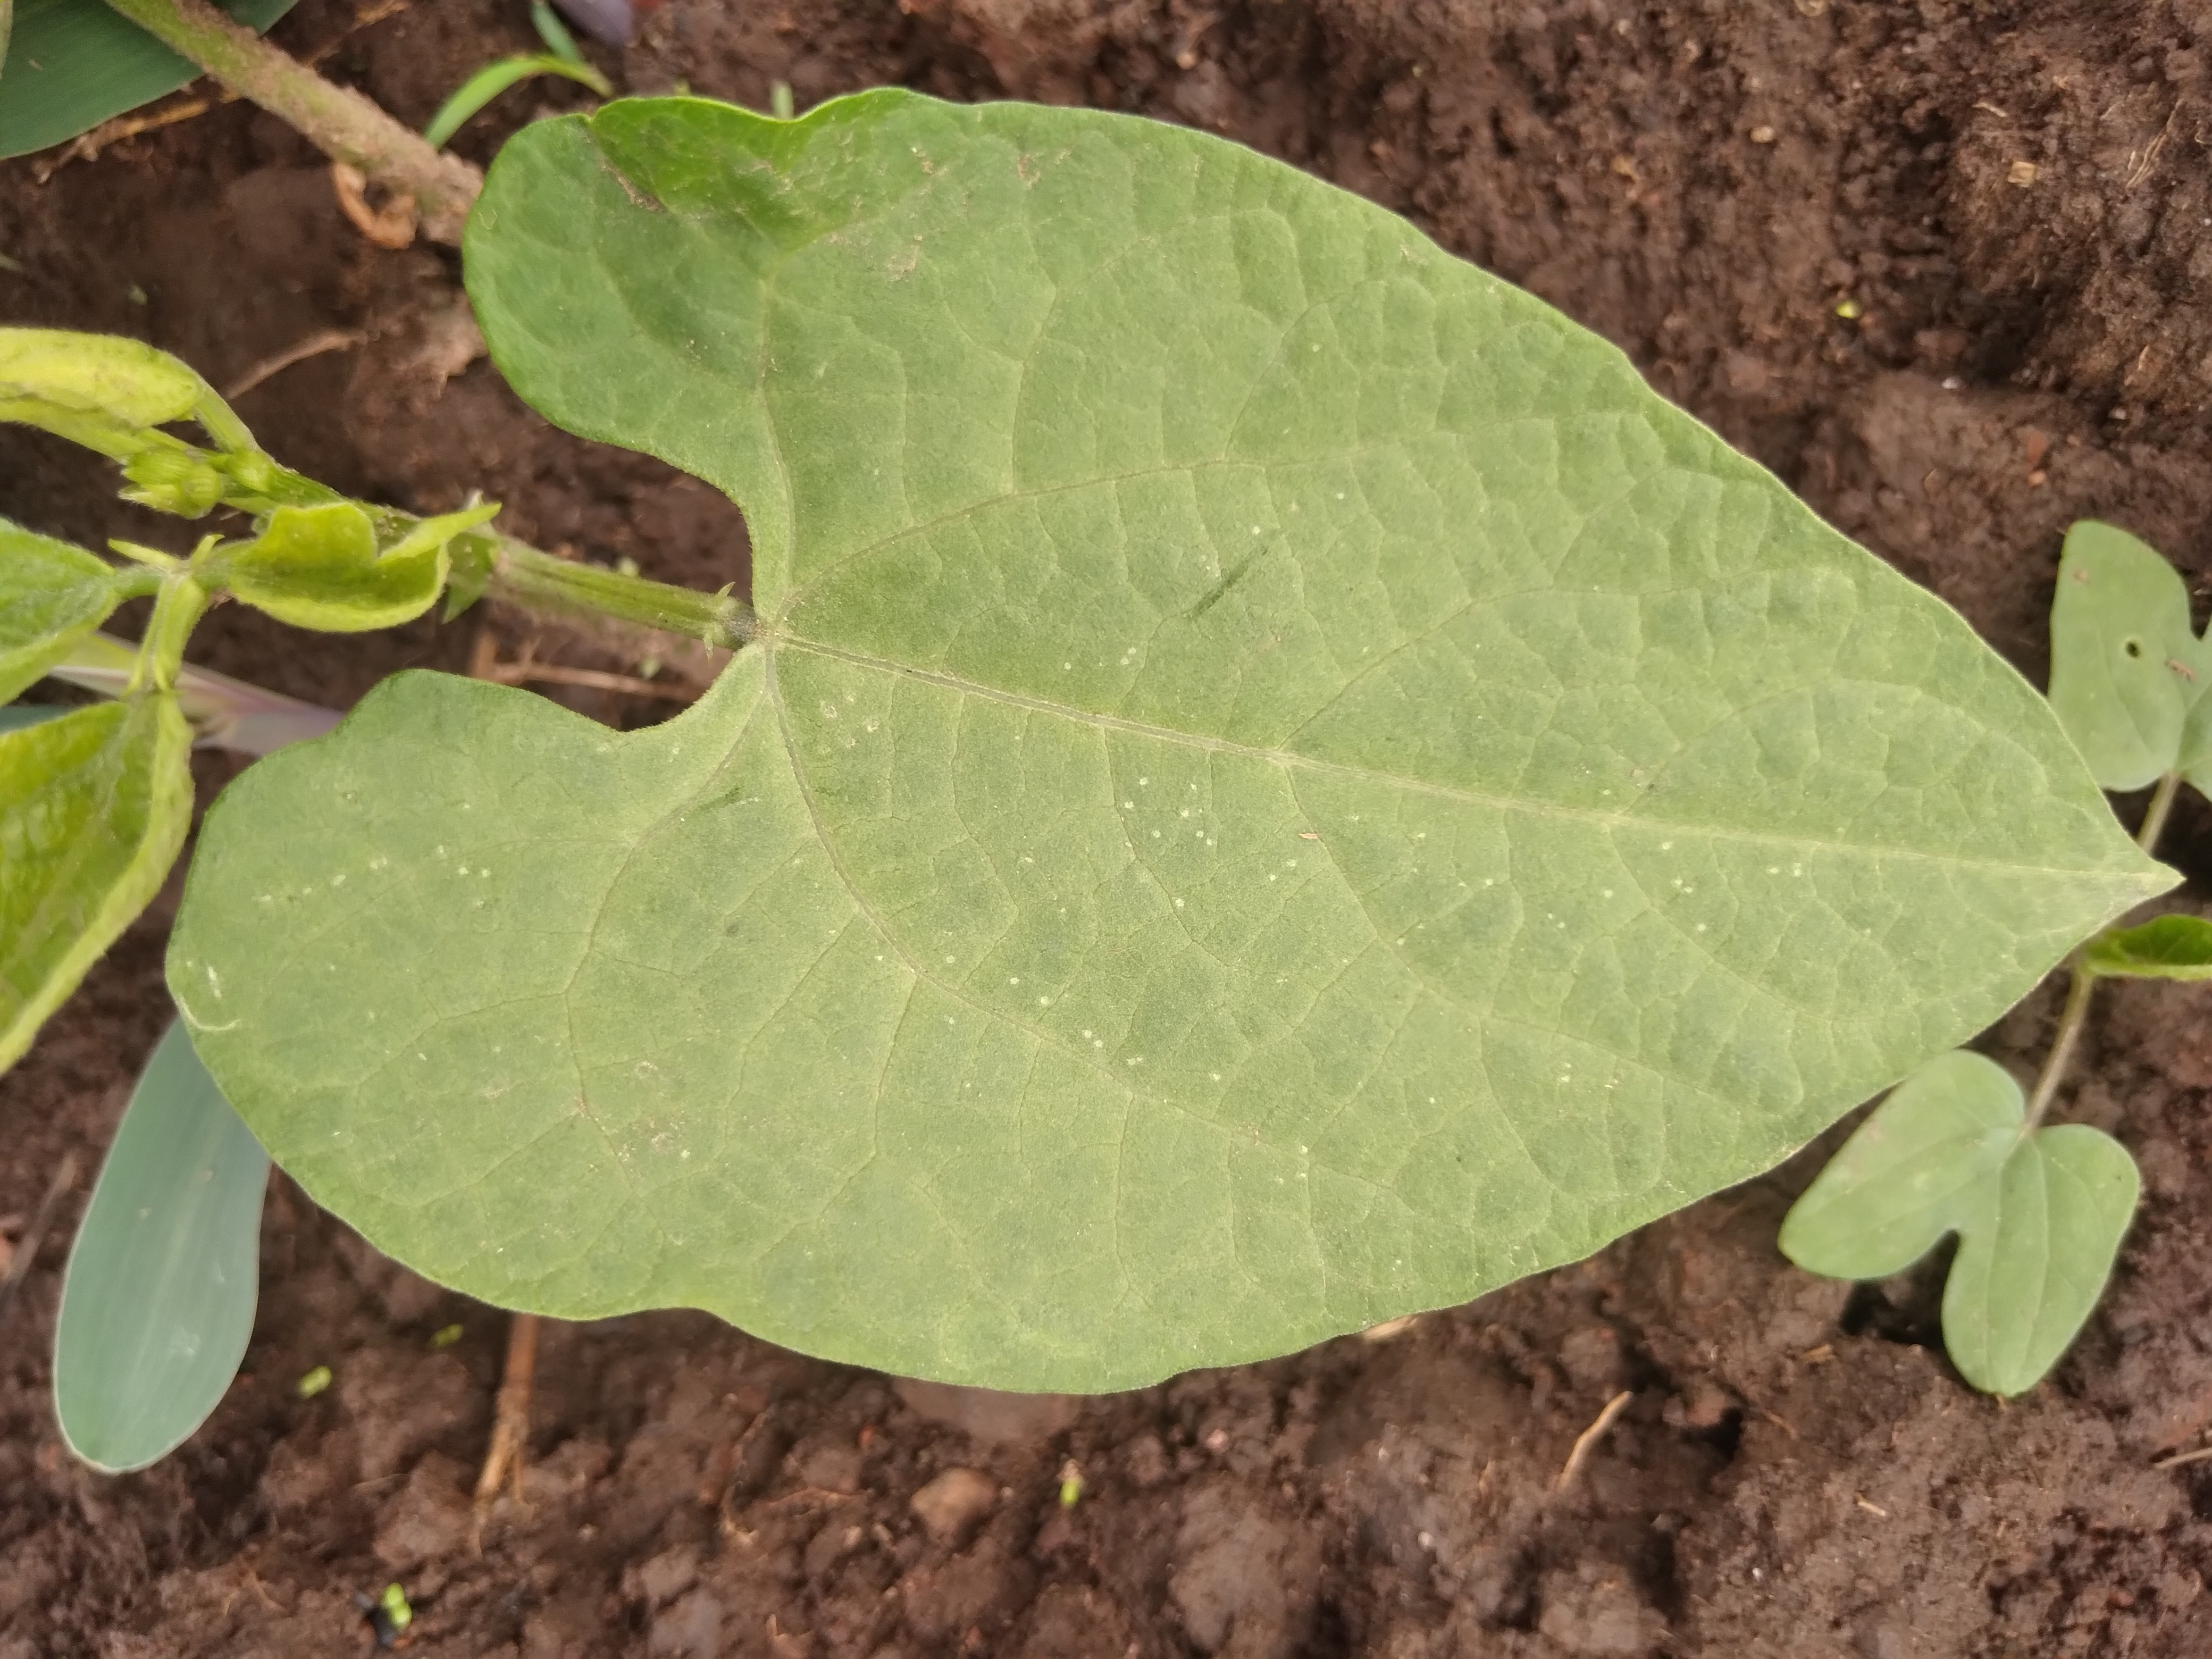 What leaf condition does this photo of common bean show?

healthy
